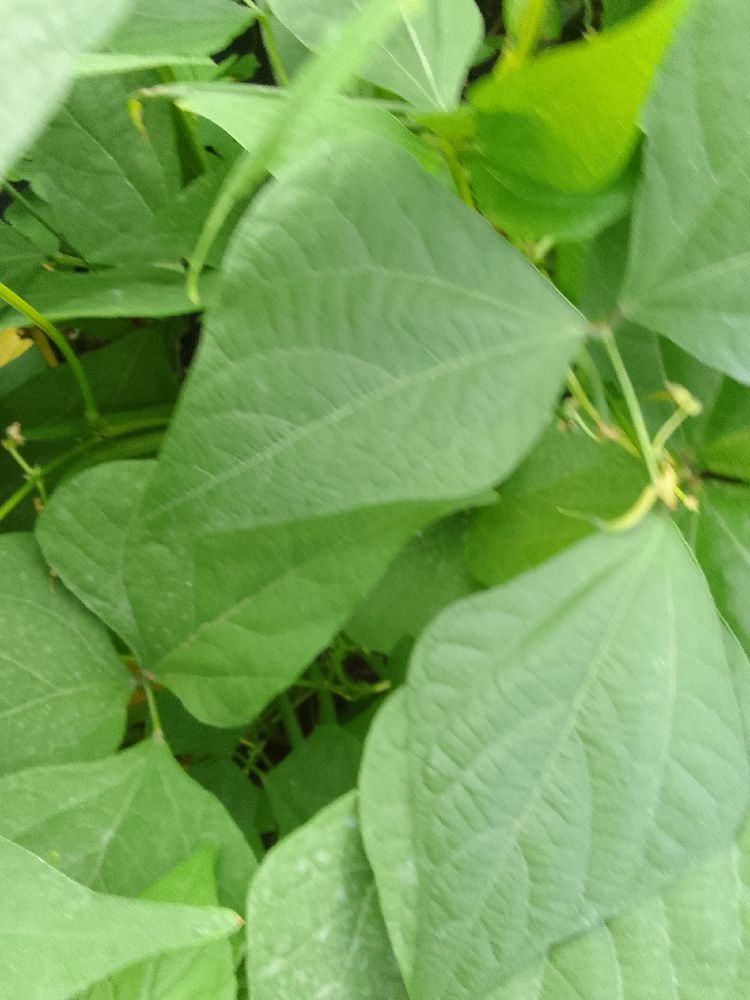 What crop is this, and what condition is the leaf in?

common bean, healthy
